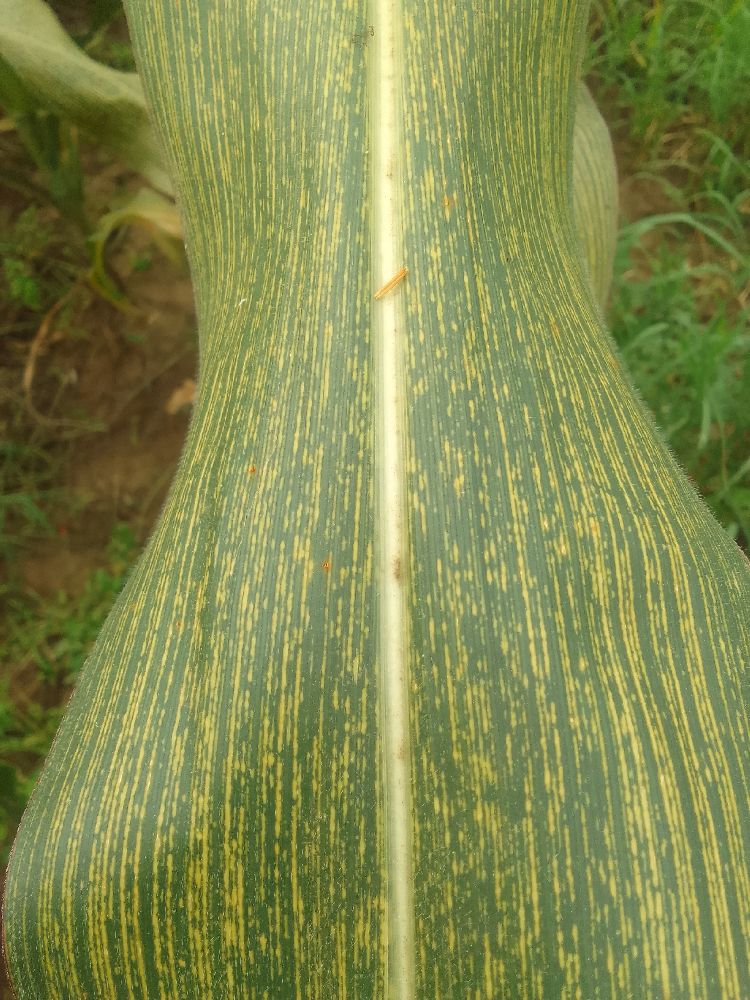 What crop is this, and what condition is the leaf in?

maize, maize streak virus
